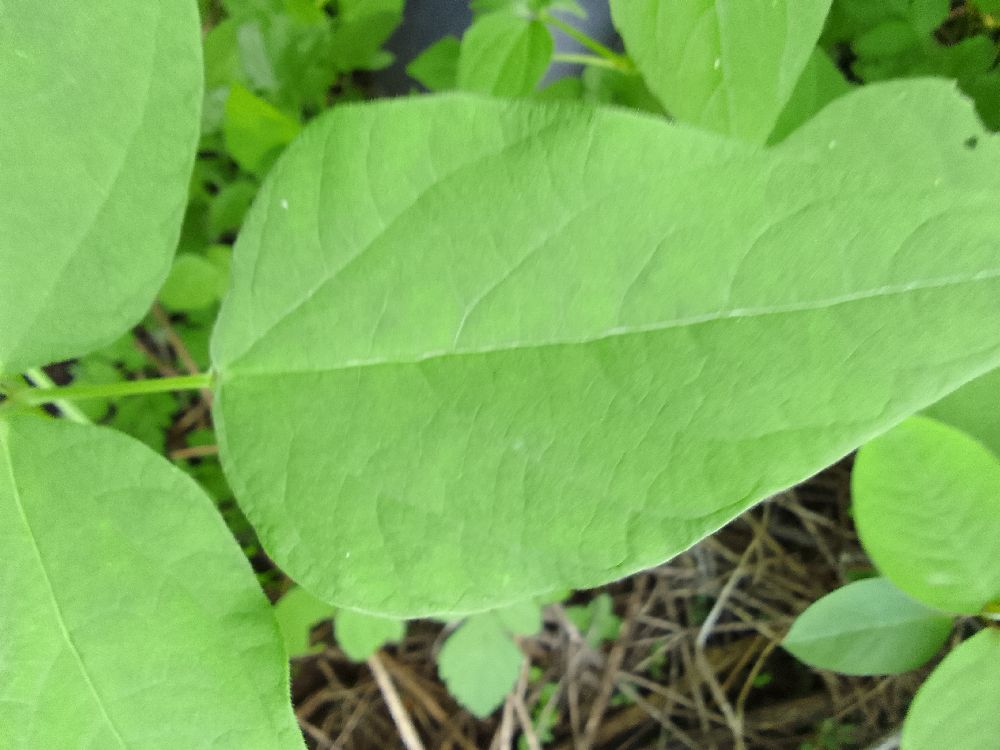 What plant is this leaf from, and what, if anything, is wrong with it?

common bean, healthy
